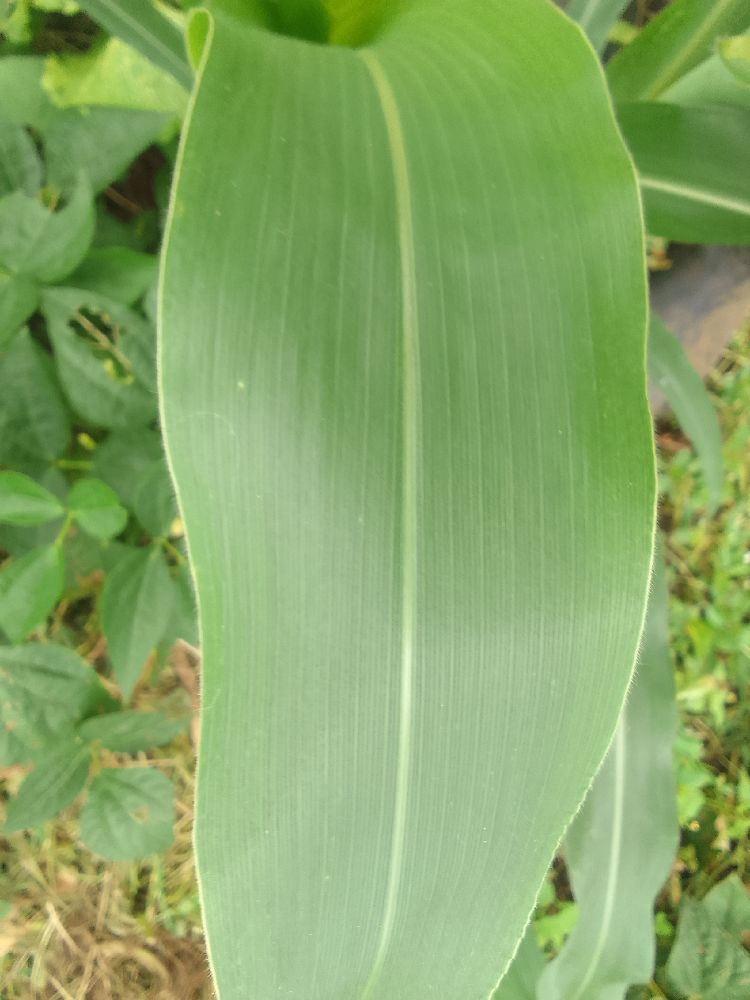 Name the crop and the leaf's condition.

maize, healthy
